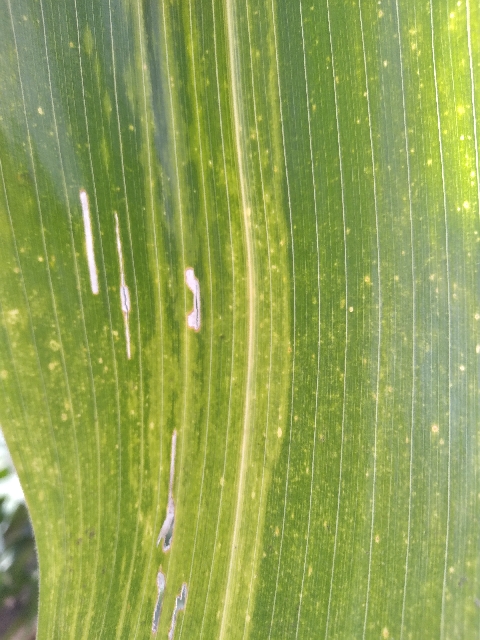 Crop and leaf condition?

maize, maize lethal necrosis
